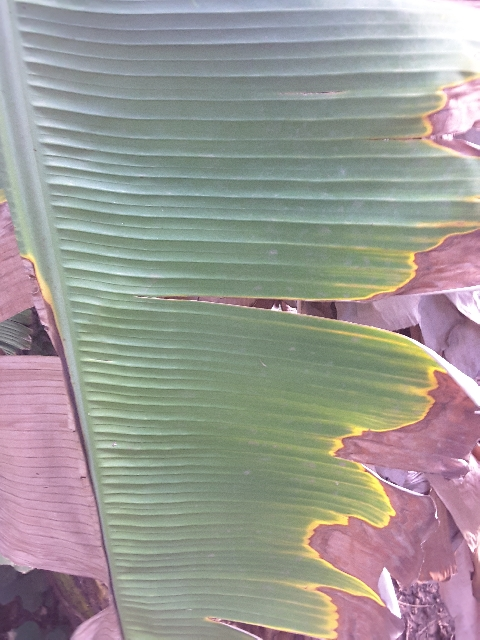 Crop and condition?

banana, fusarium wilt race 1
